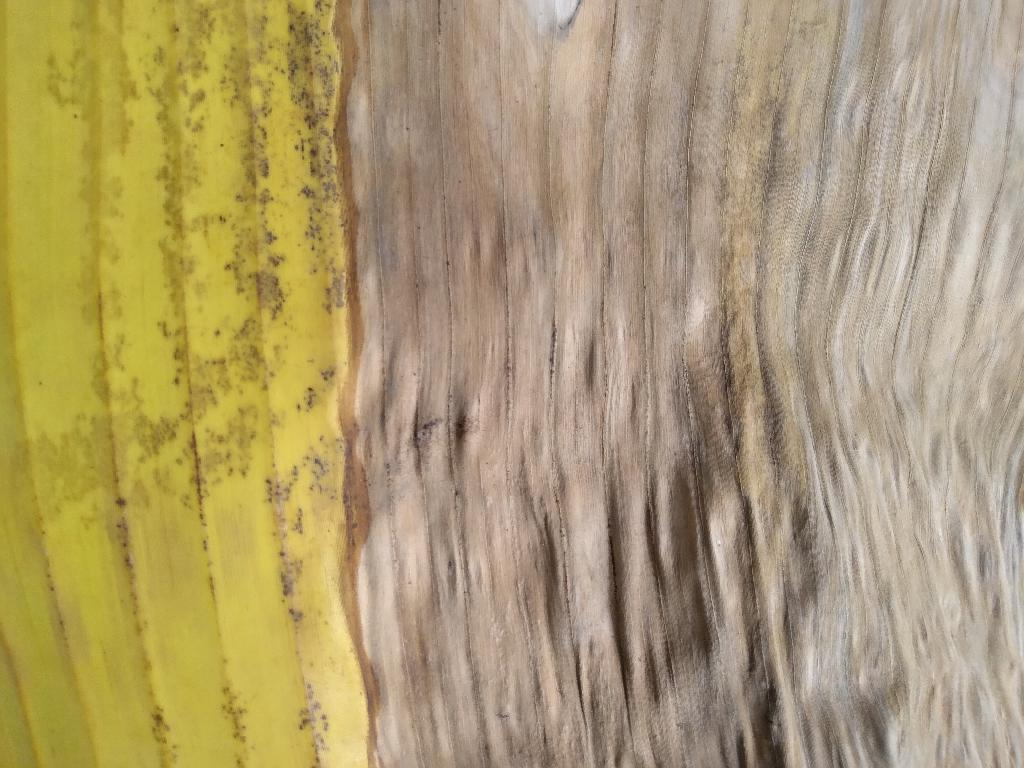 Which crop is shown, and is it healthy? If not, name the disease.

banana, black sigatoka
